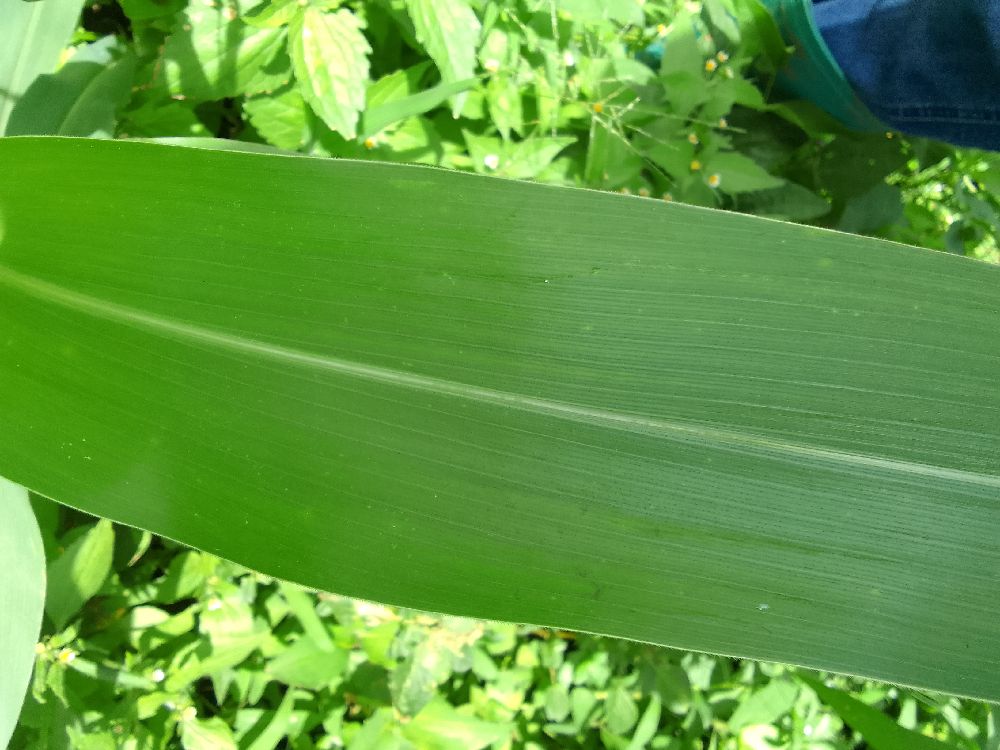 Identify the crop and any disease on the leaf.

maize, healthy
